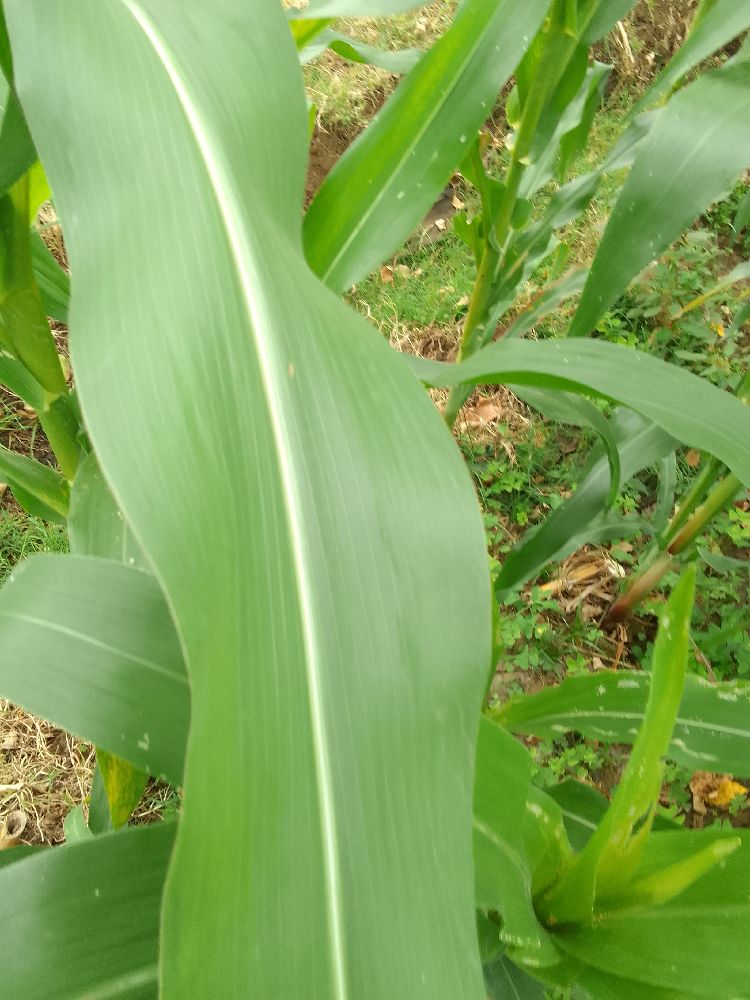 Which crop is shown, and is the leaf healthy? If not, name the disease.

maize, healthy
